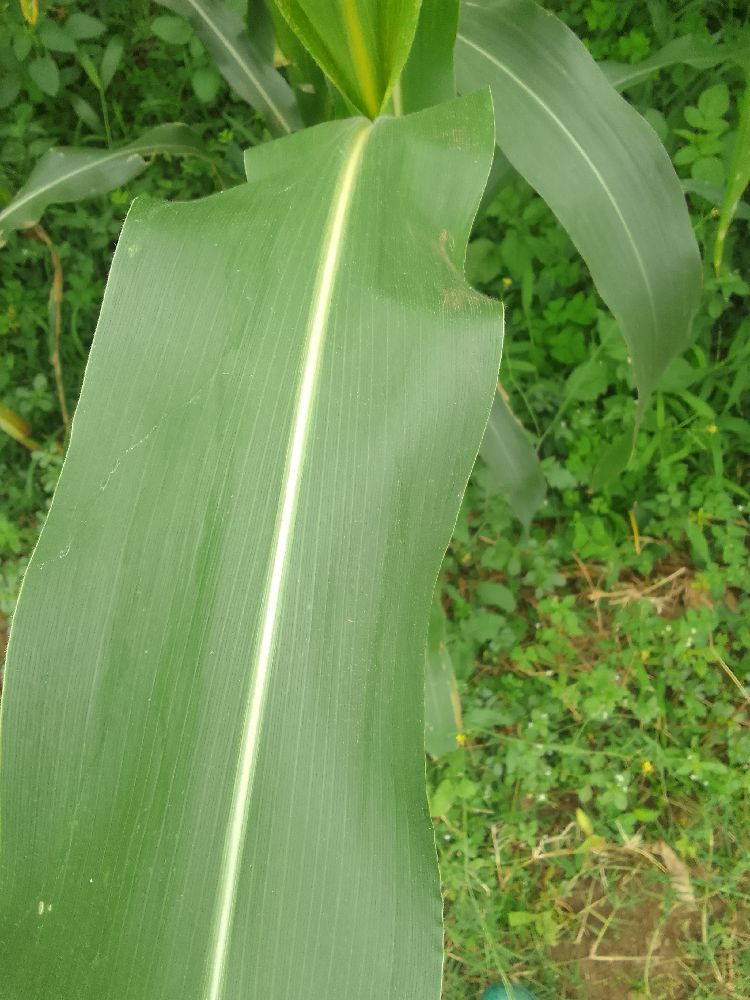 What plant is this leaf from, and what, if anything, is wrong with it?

maize, healthy
